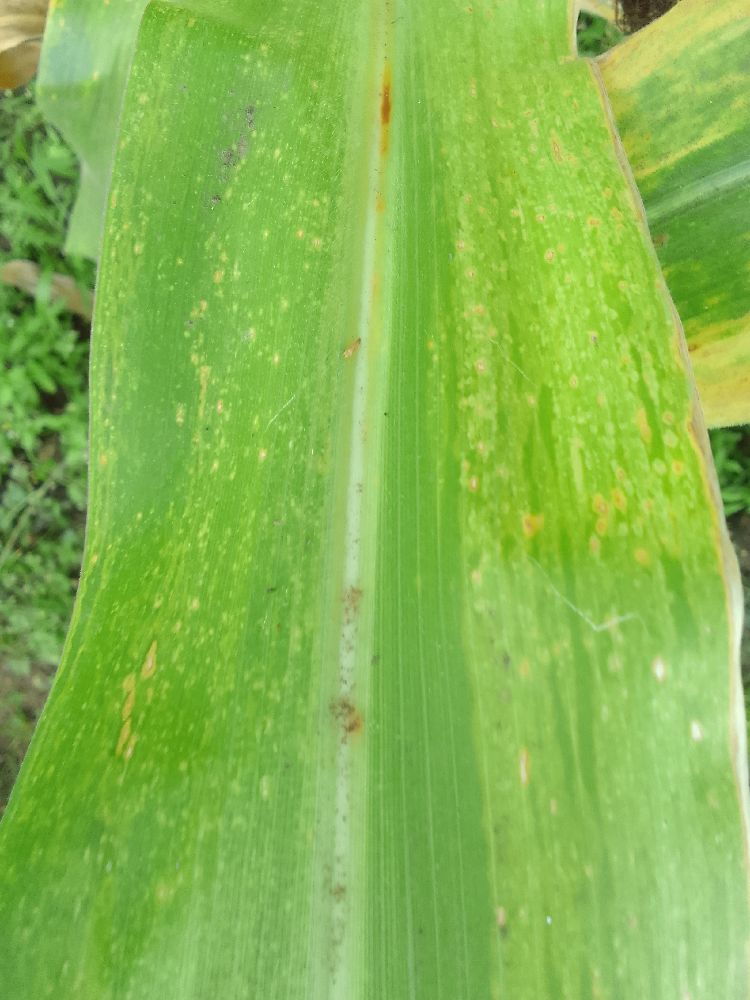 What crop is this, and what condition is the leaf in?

maize, maize lethal necrosis
